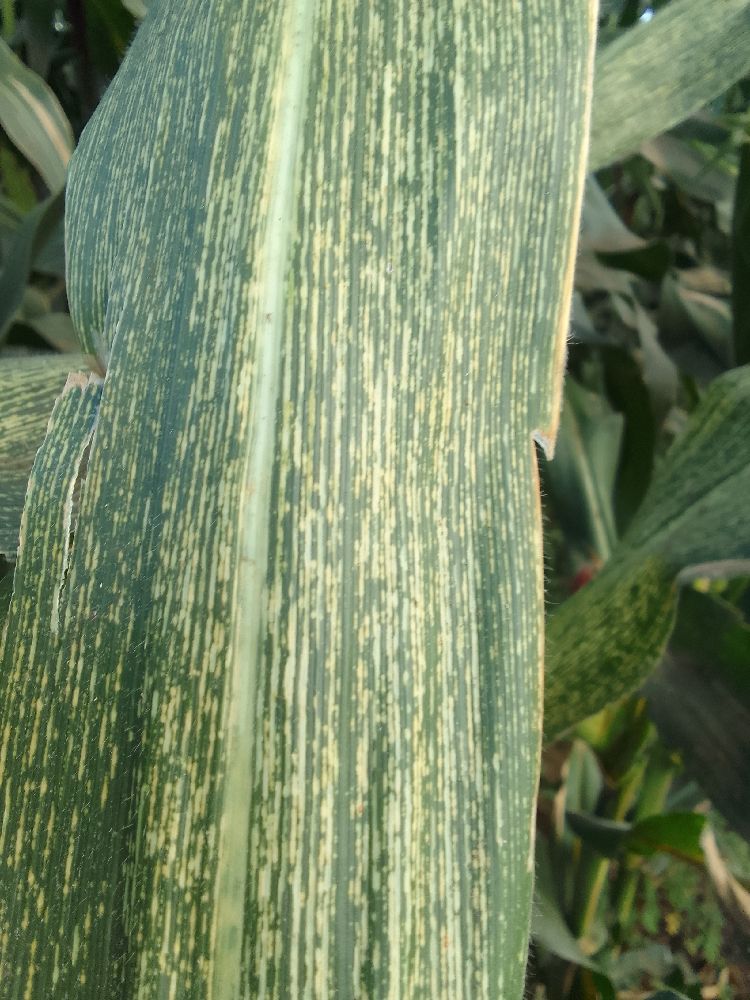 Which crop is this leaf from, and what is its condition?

maize, maize streak virus
